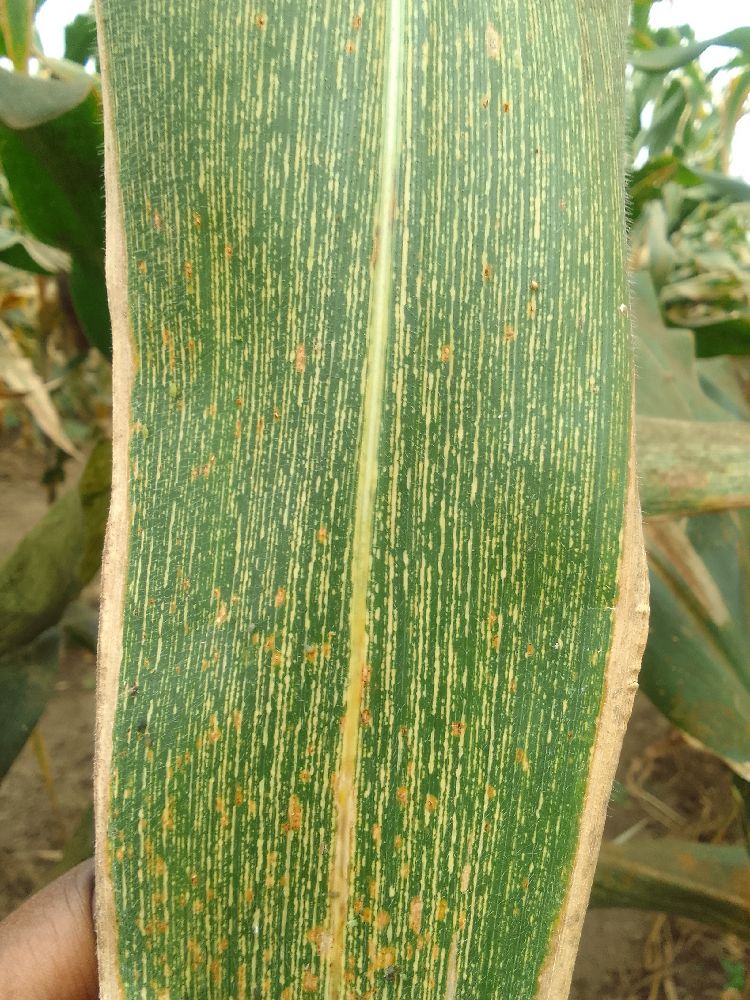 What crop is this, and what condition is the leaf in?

maize, maize streak virus
